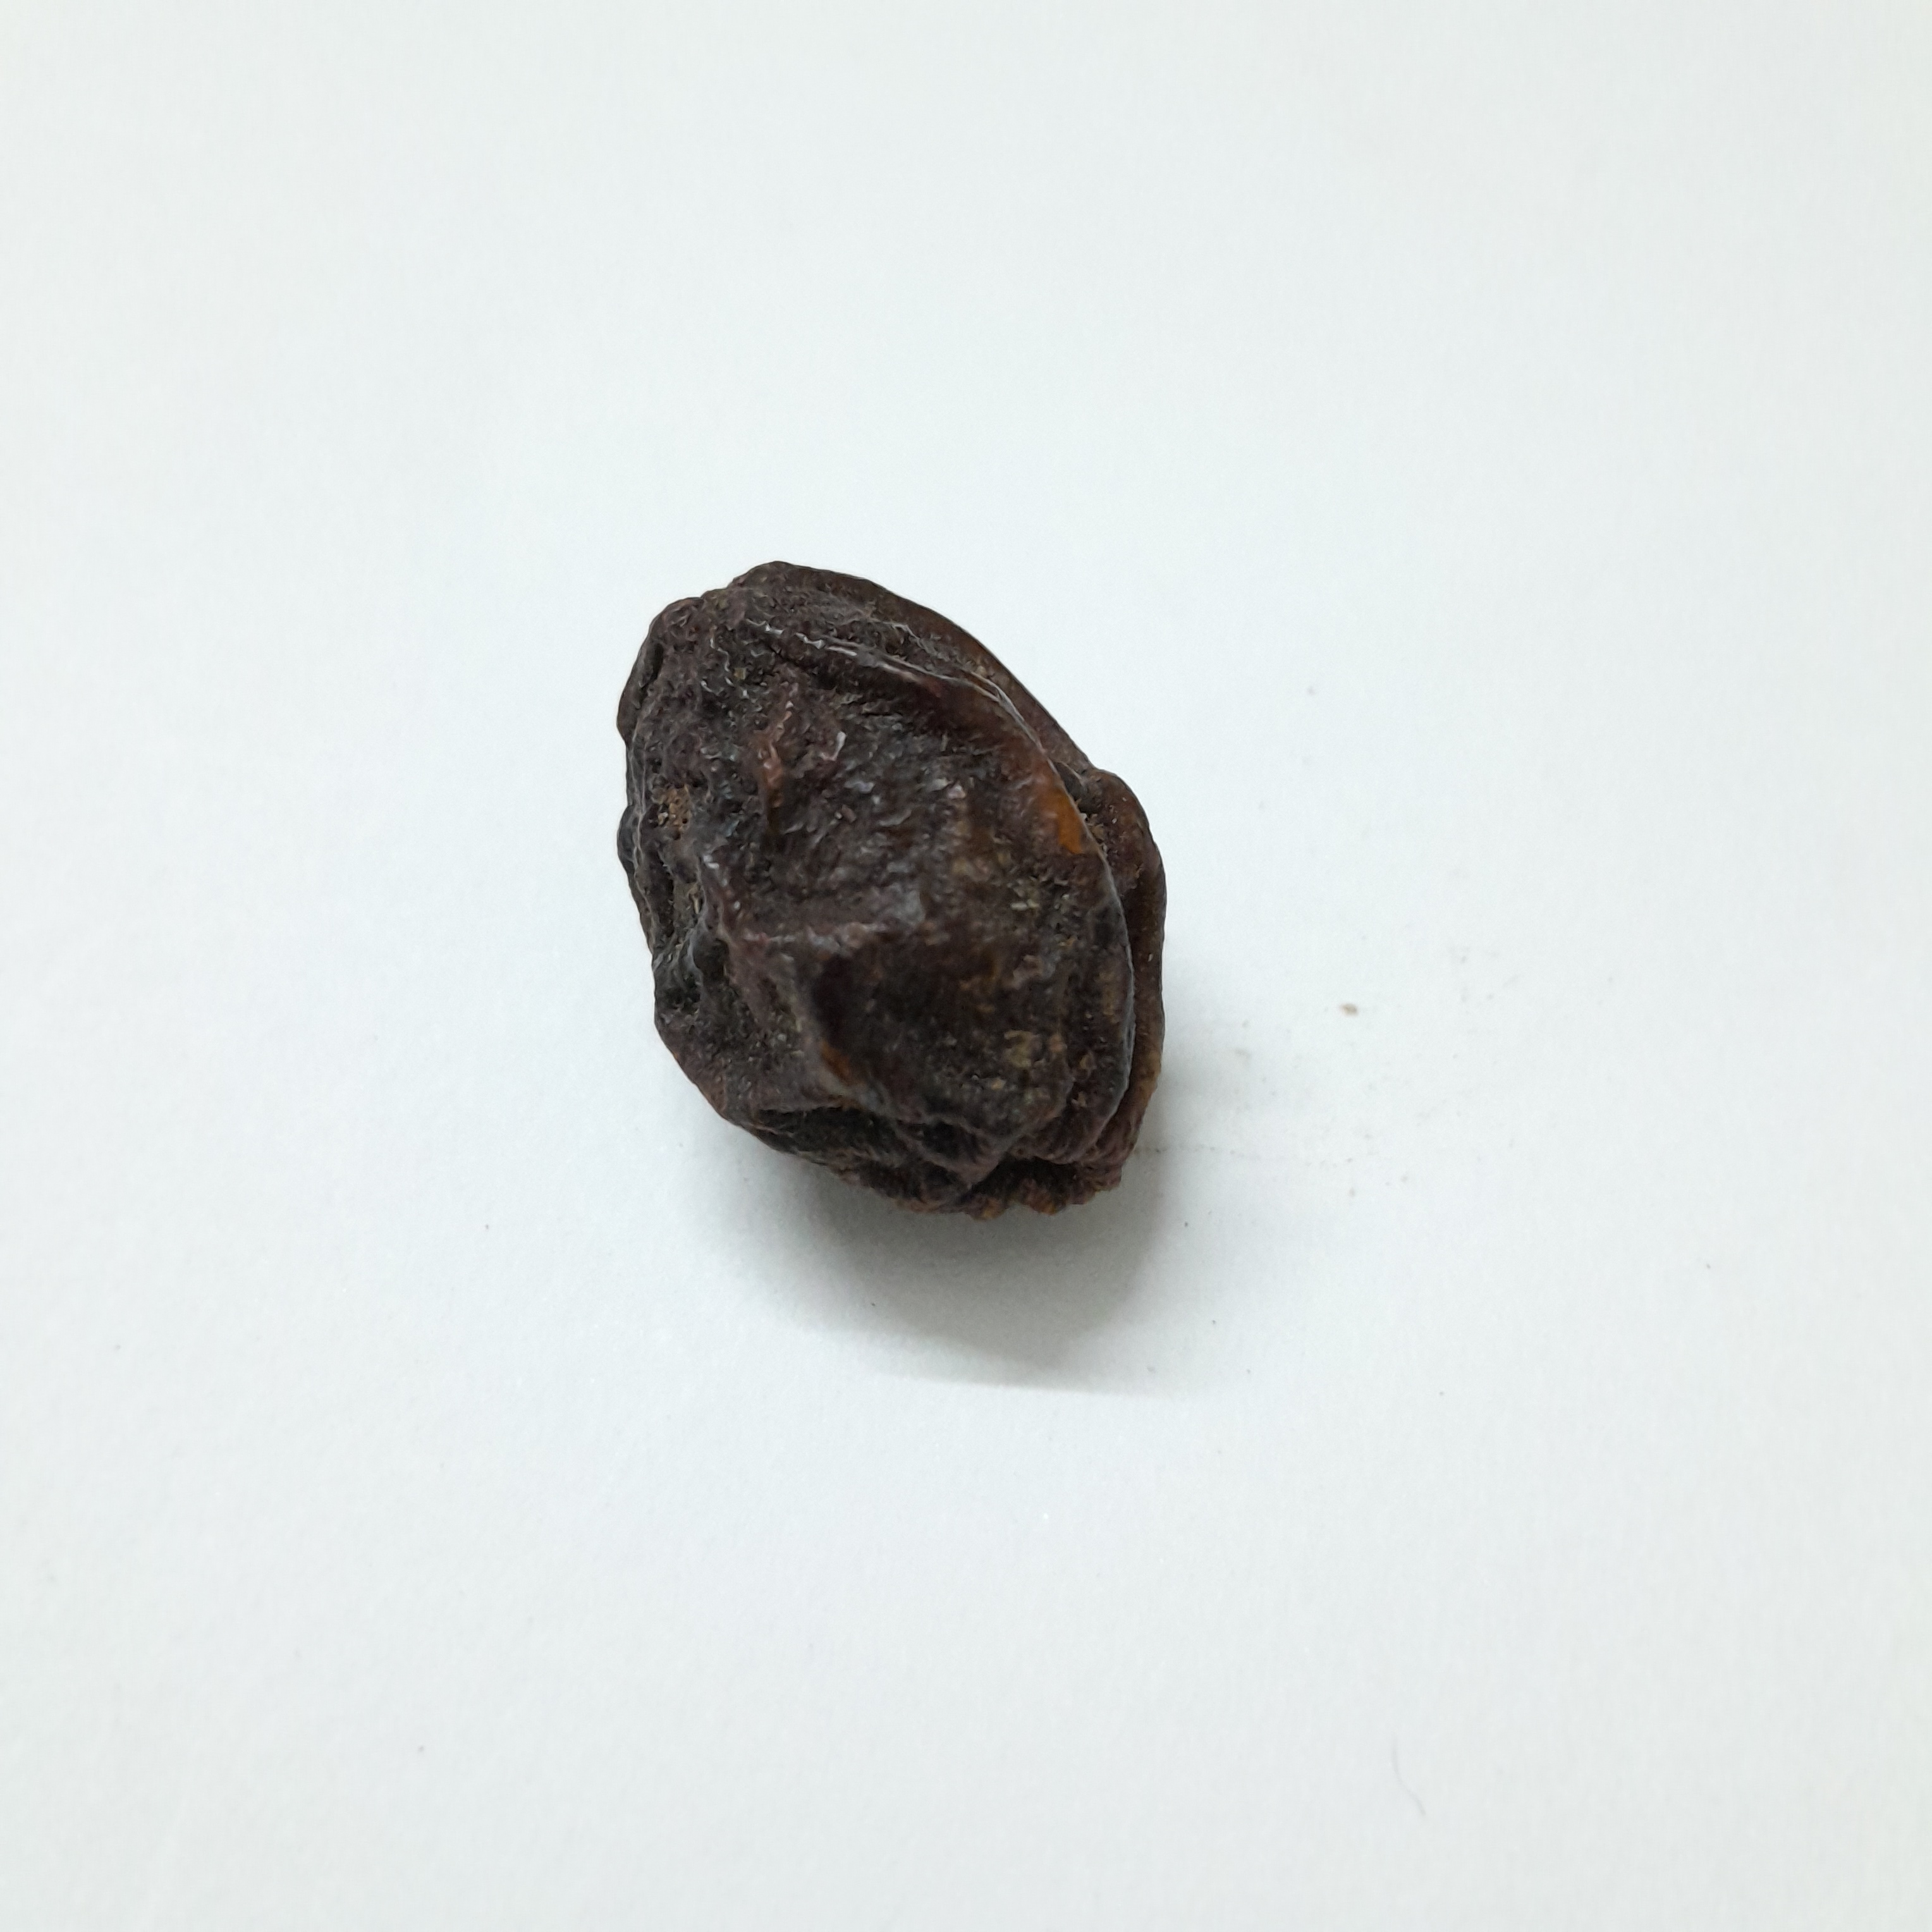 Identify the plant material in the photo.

kadukharik
